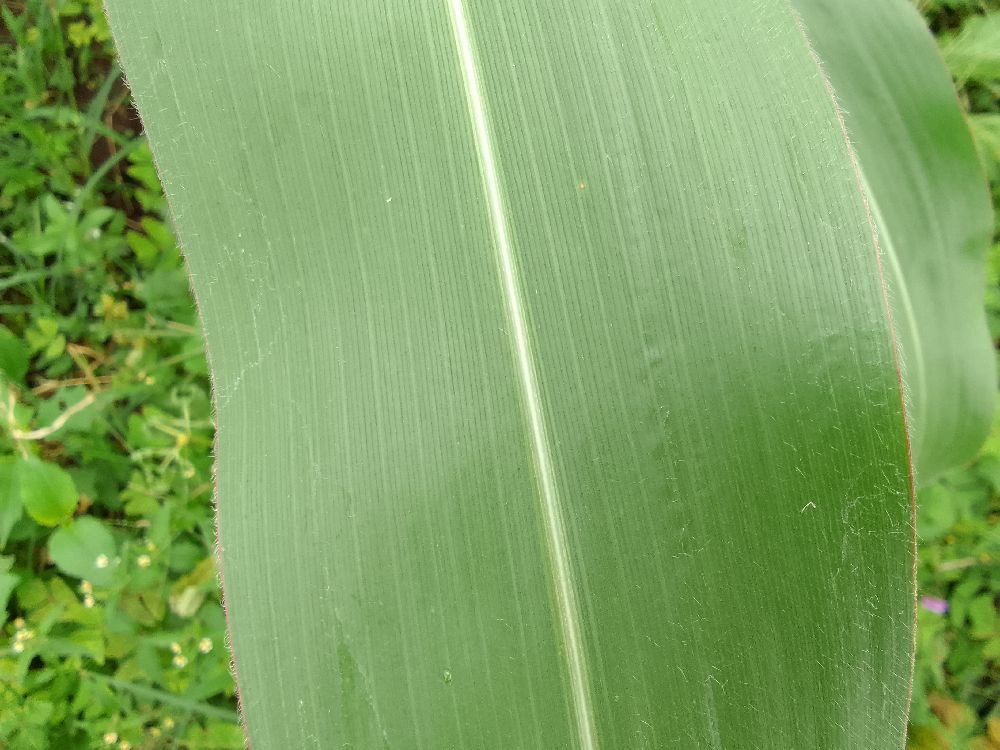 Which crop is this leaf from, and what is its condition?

maize, healthy
